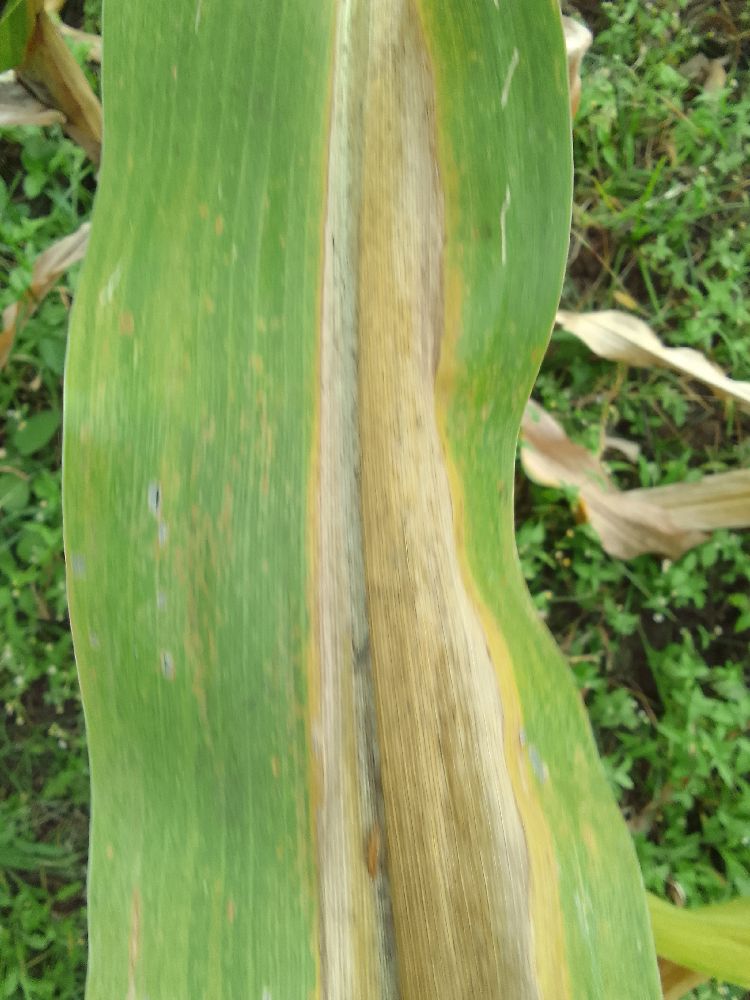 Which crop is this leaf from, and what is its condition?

maize, maize lethal necrosis
